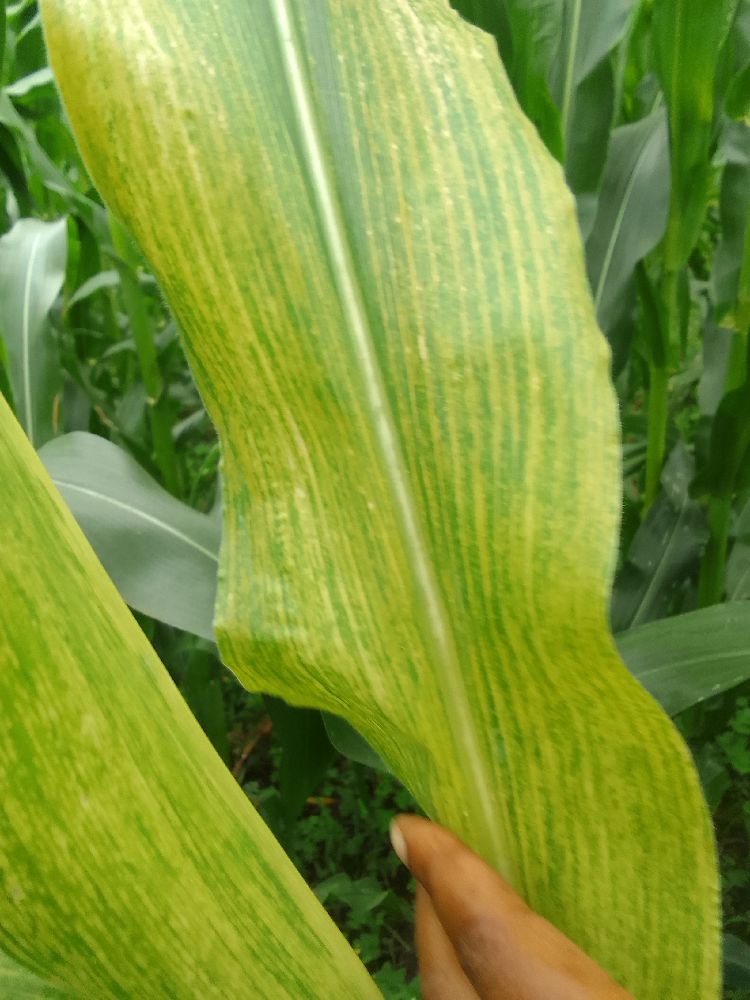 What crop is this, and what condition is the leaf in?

maize, maize lethal necrosis
